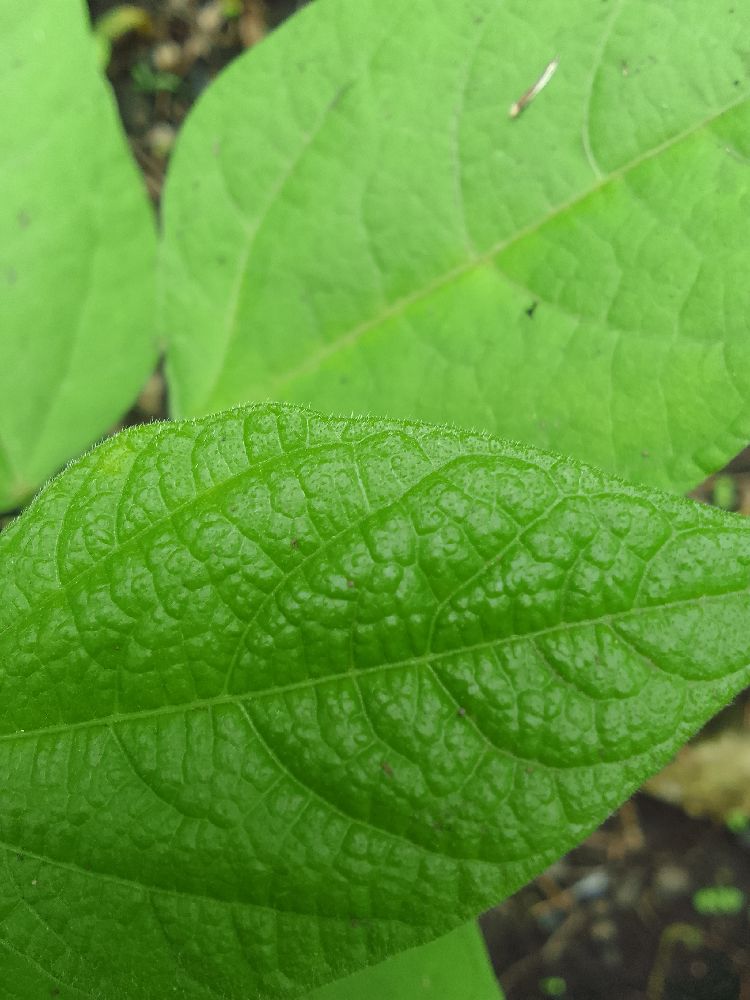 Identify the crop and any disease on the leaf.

common bean, healthy
